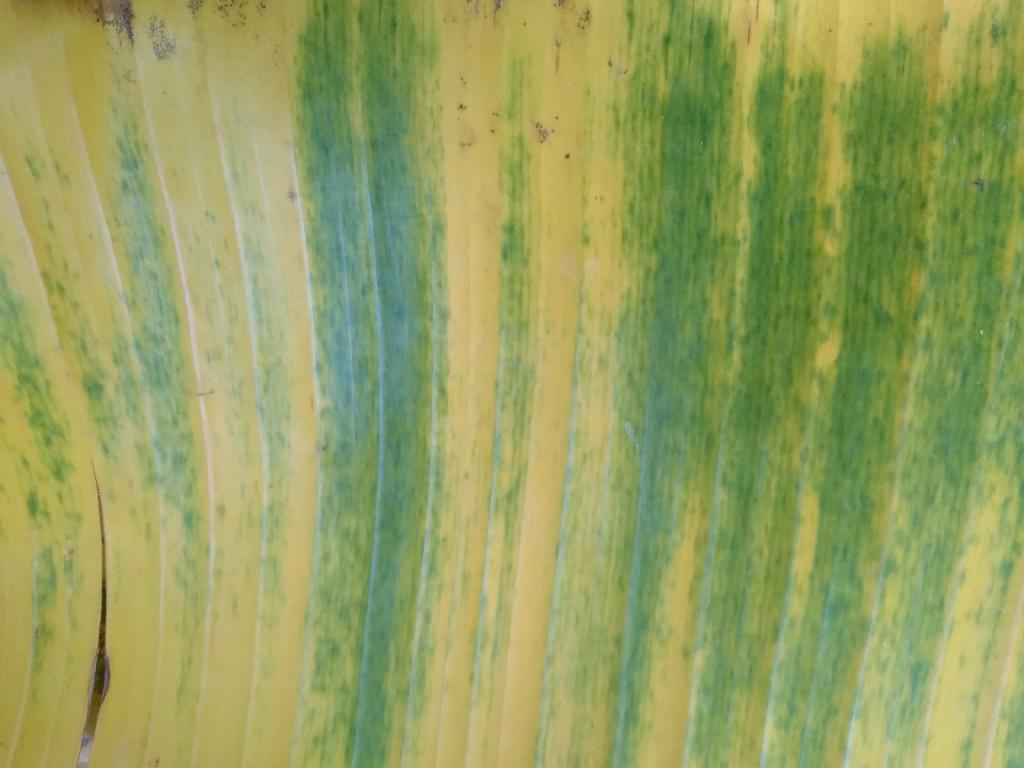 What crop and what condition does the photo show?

banana, fusarium wilt race 1
